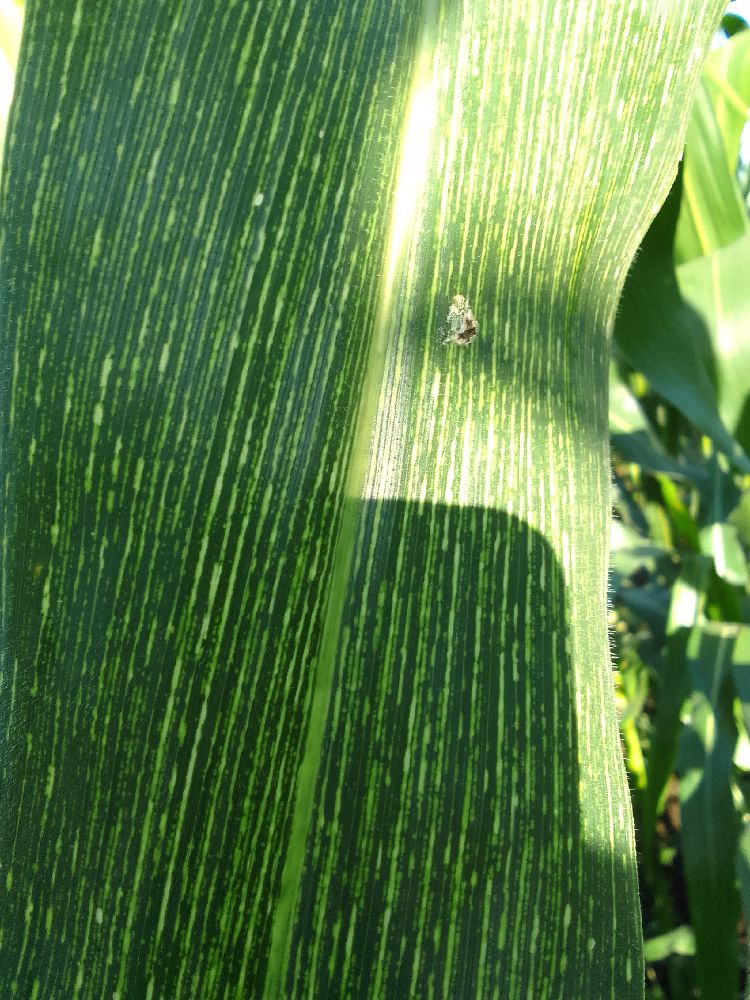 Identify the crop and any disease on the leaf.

maize, maize streak virus
